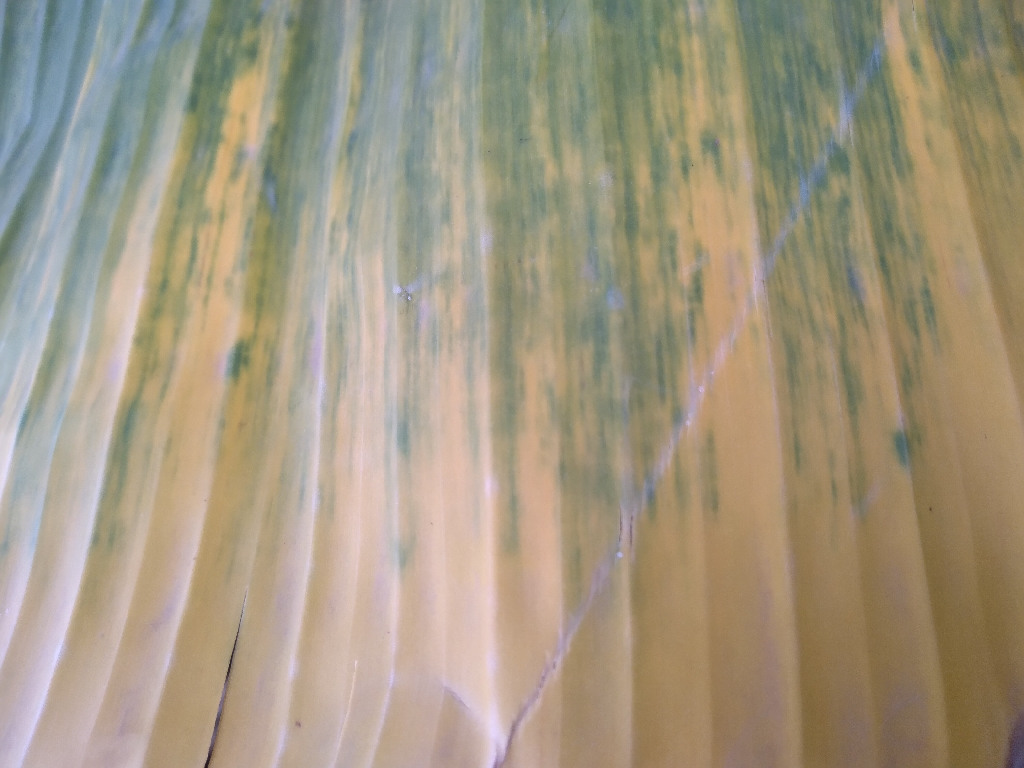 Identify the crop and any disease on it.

banana, fusarium wilt race 1
